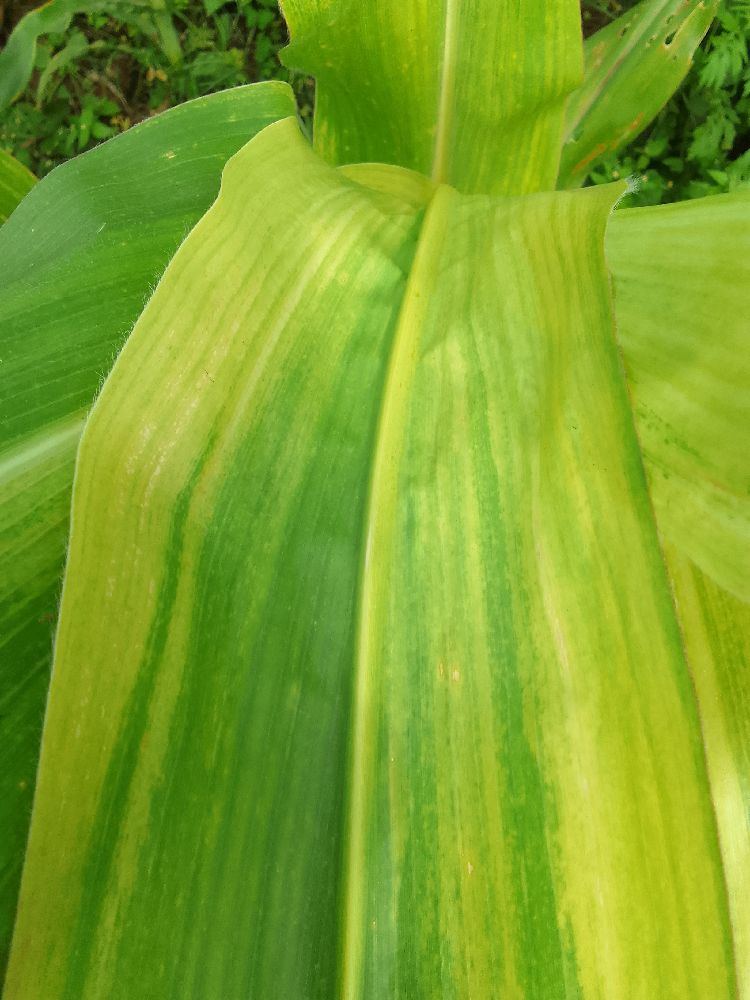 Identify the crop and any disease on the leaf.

maize, maize lethal necrosis
